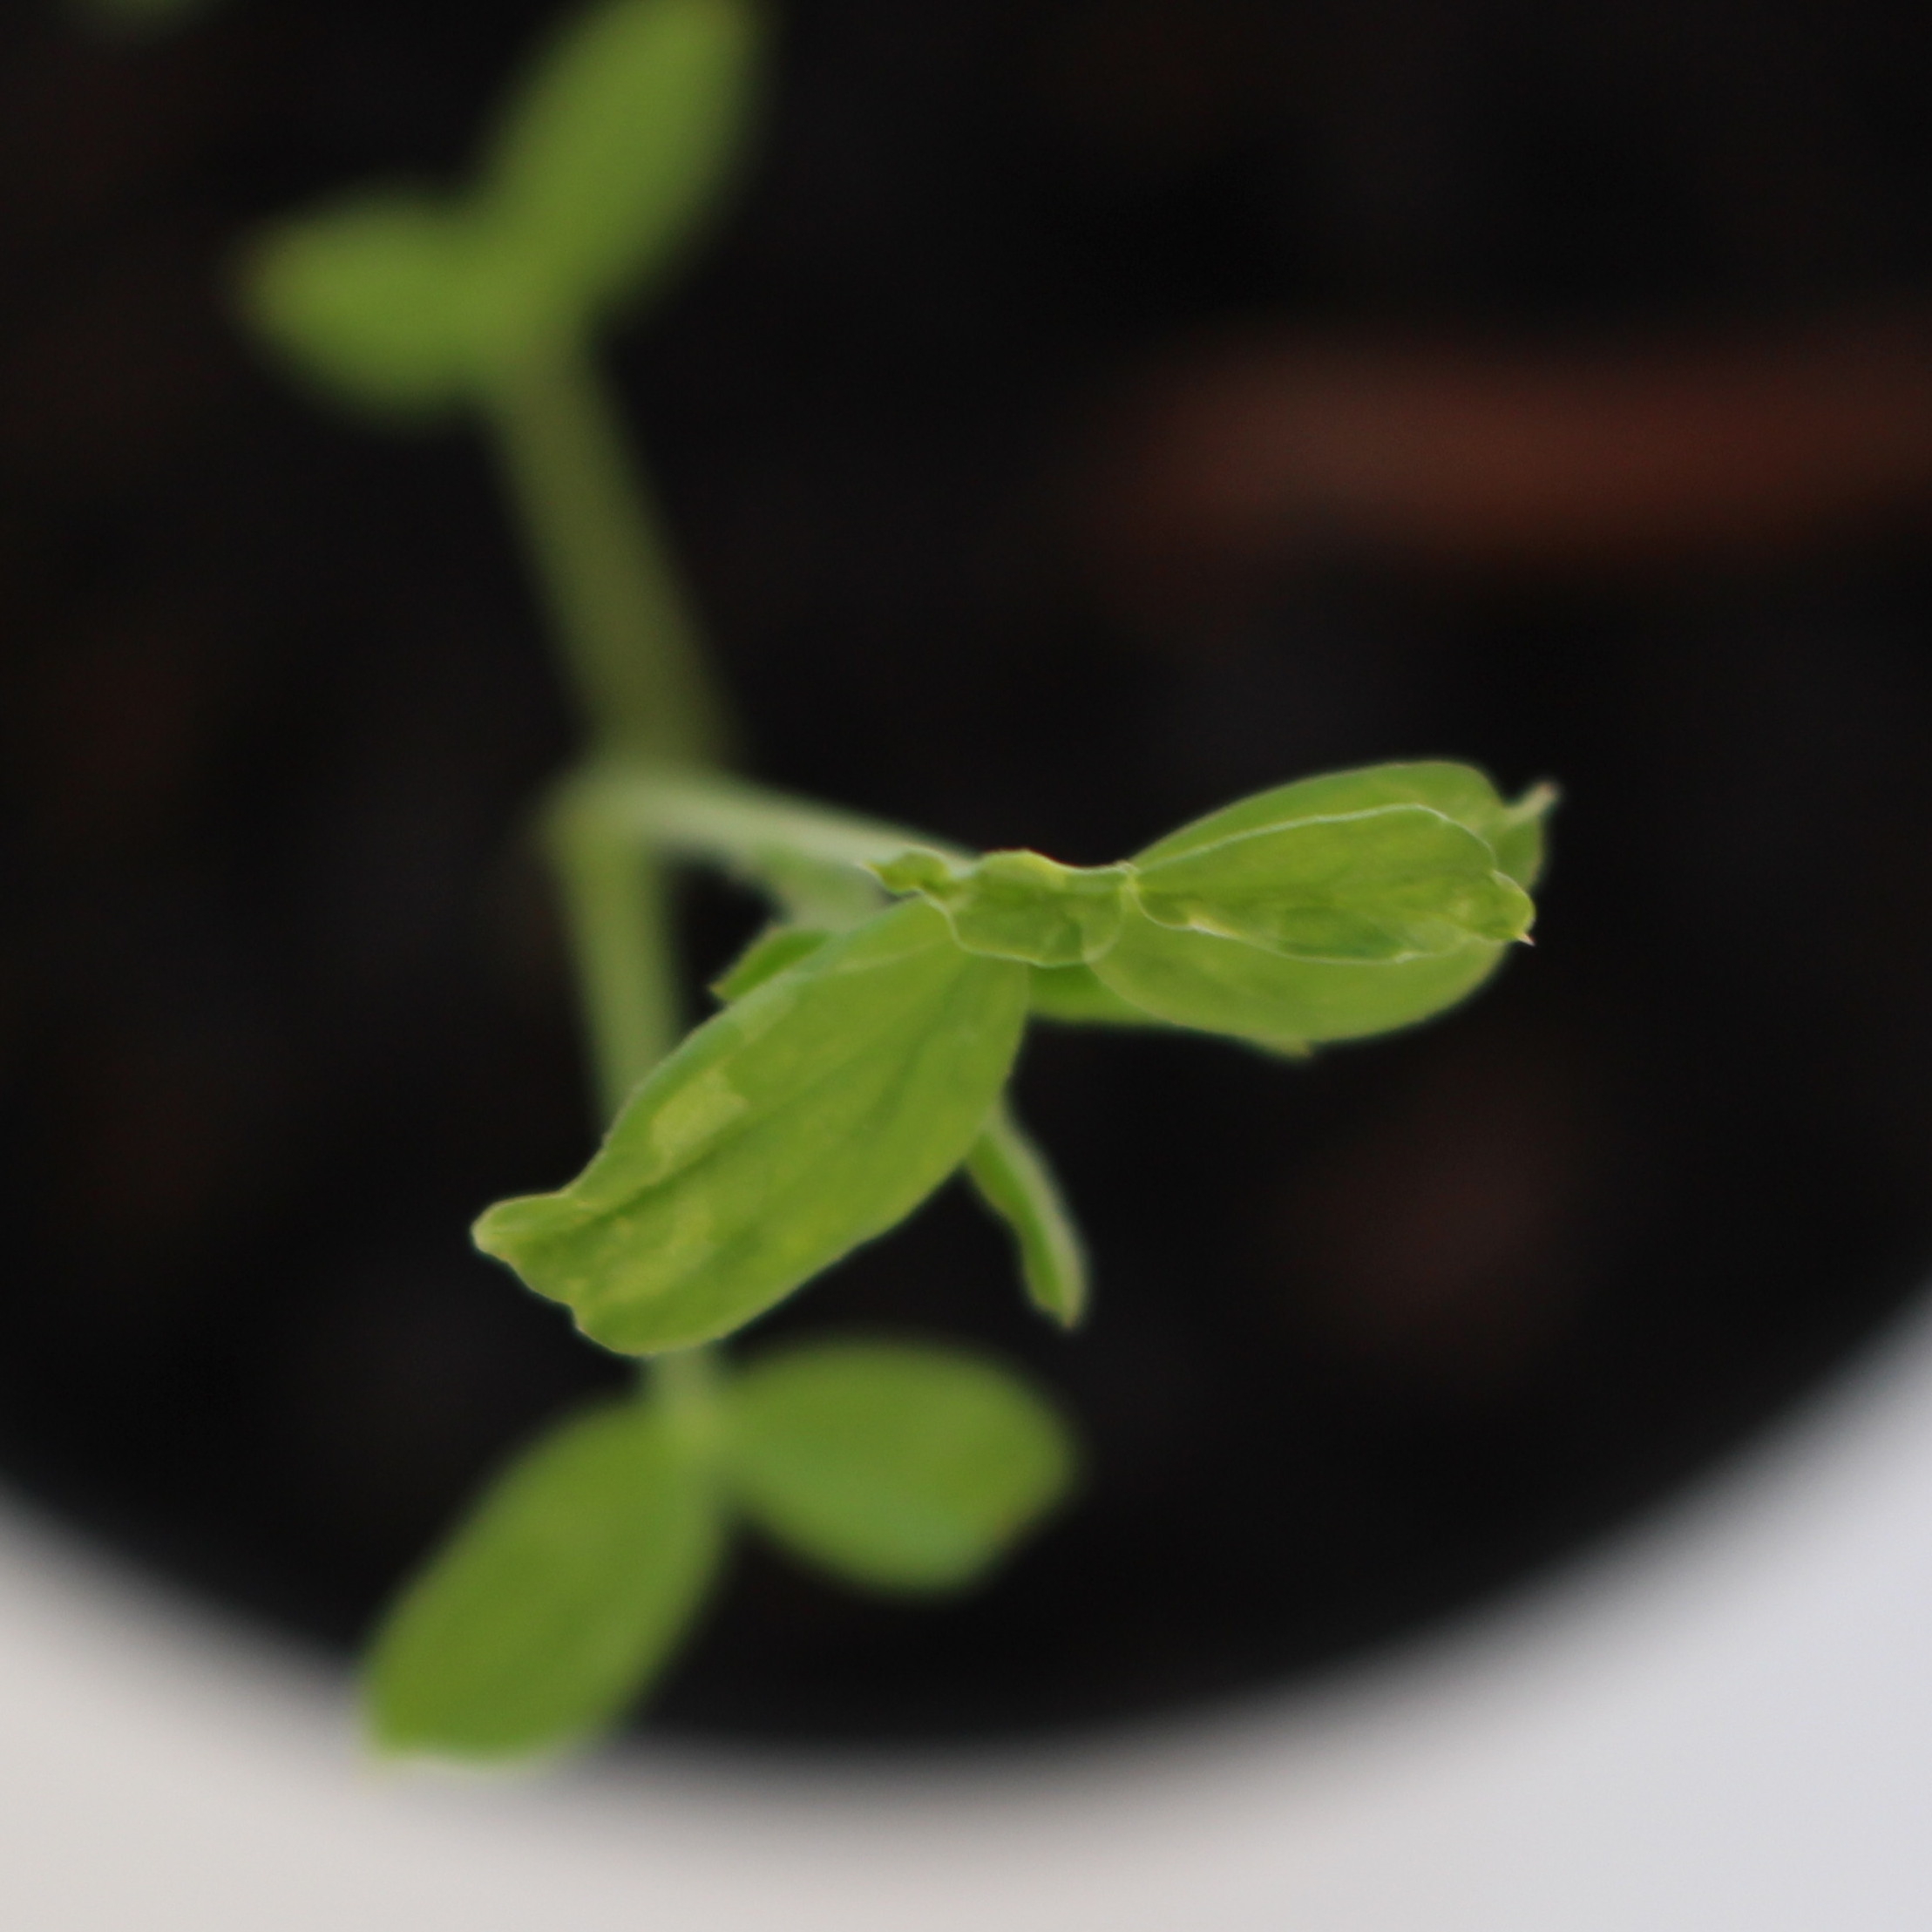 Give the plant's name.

Vicia sativa
